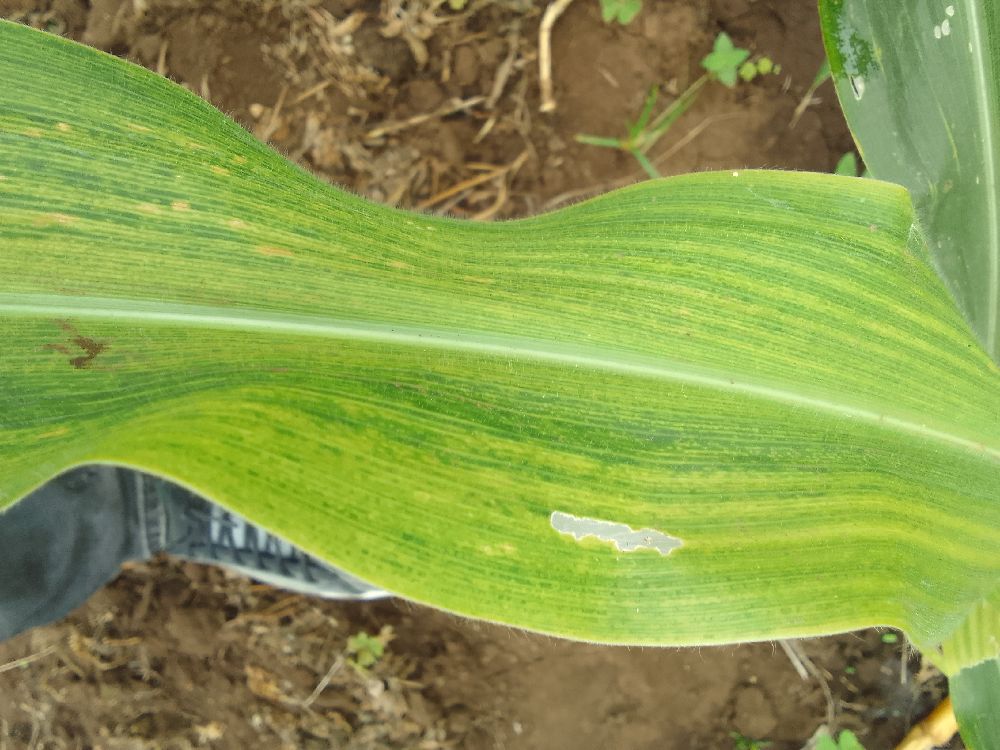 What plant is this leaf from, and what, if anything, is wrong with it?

maize, maize lethal necrosis
